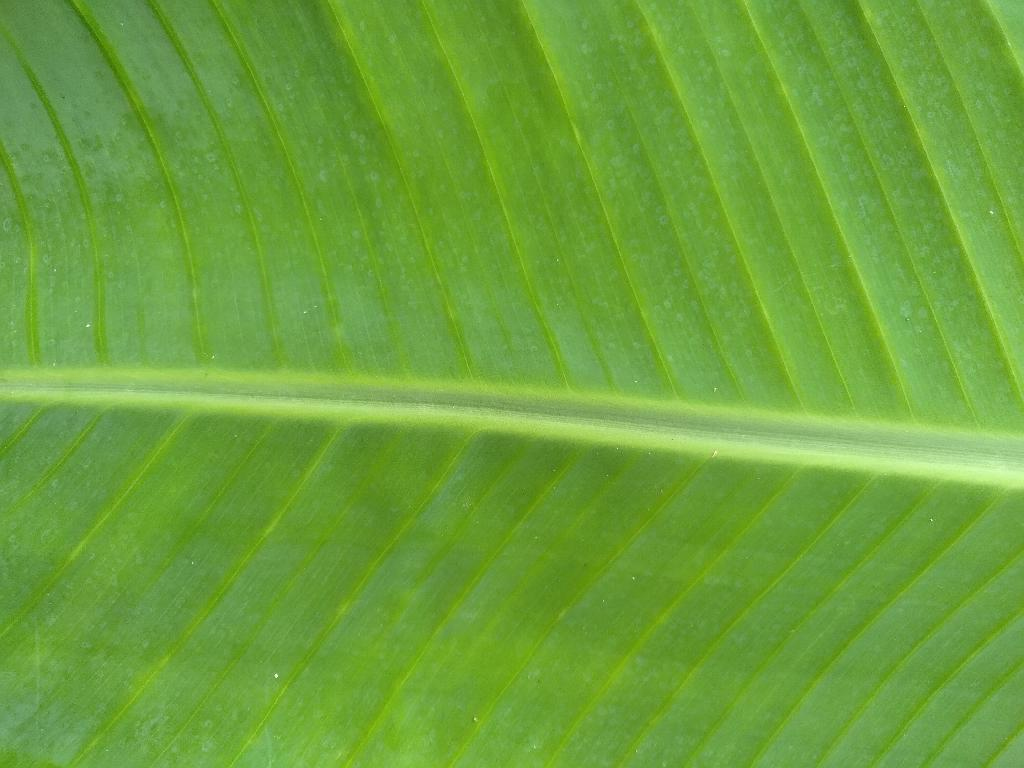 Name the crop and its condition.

banana, healthy
